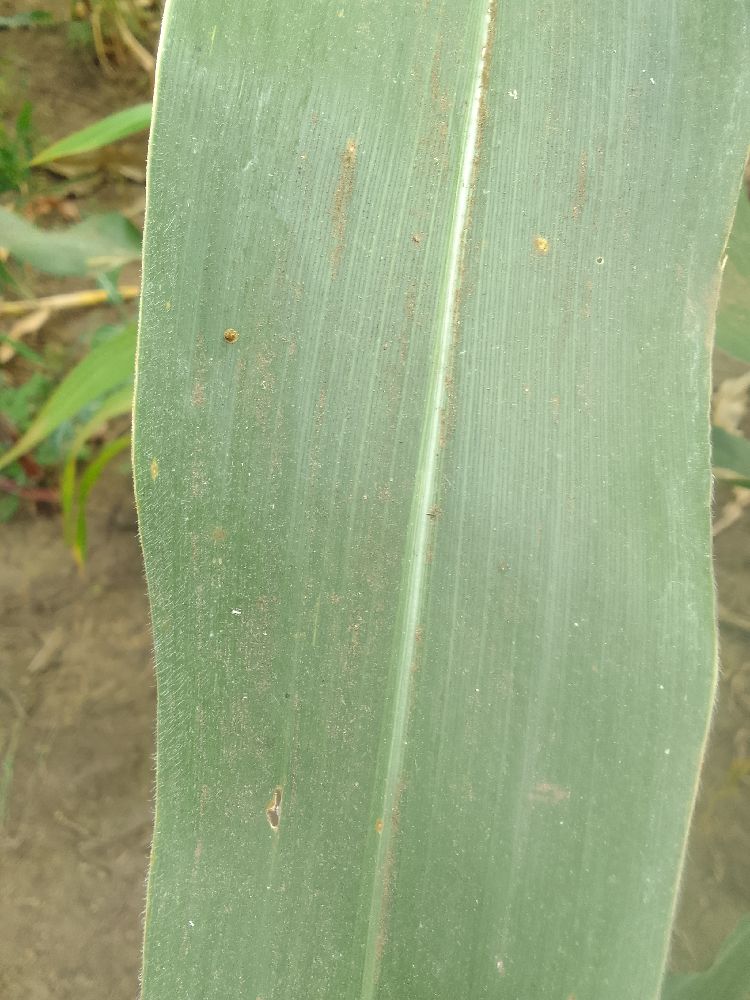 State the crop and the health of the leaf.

maize, healthy
